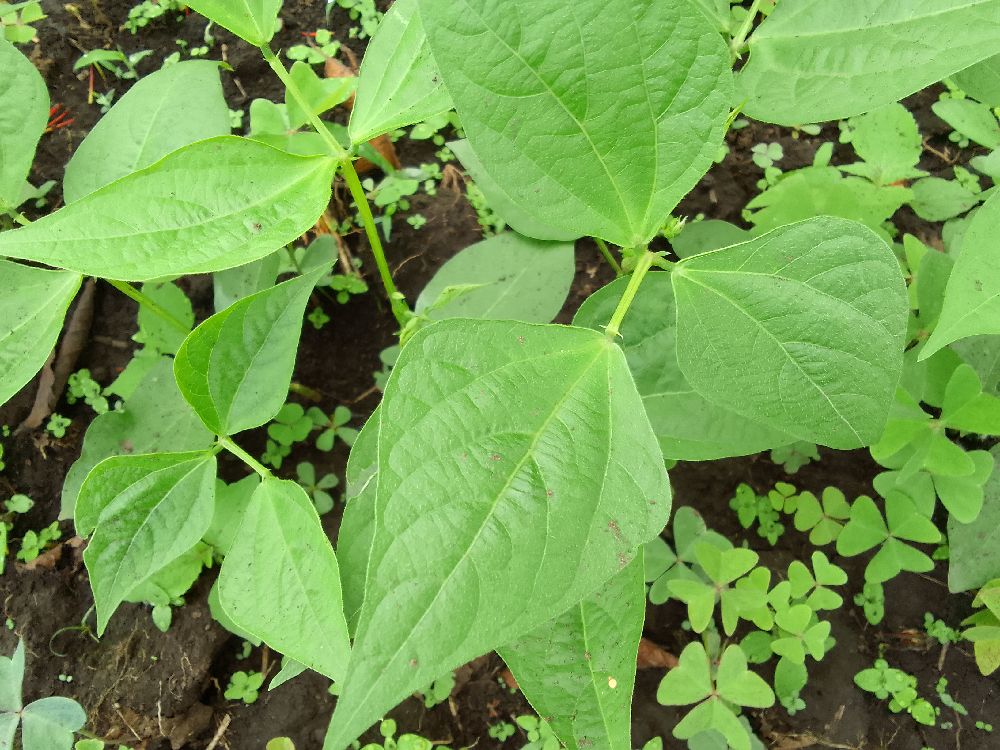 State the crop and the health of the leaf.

common bean, healthy
